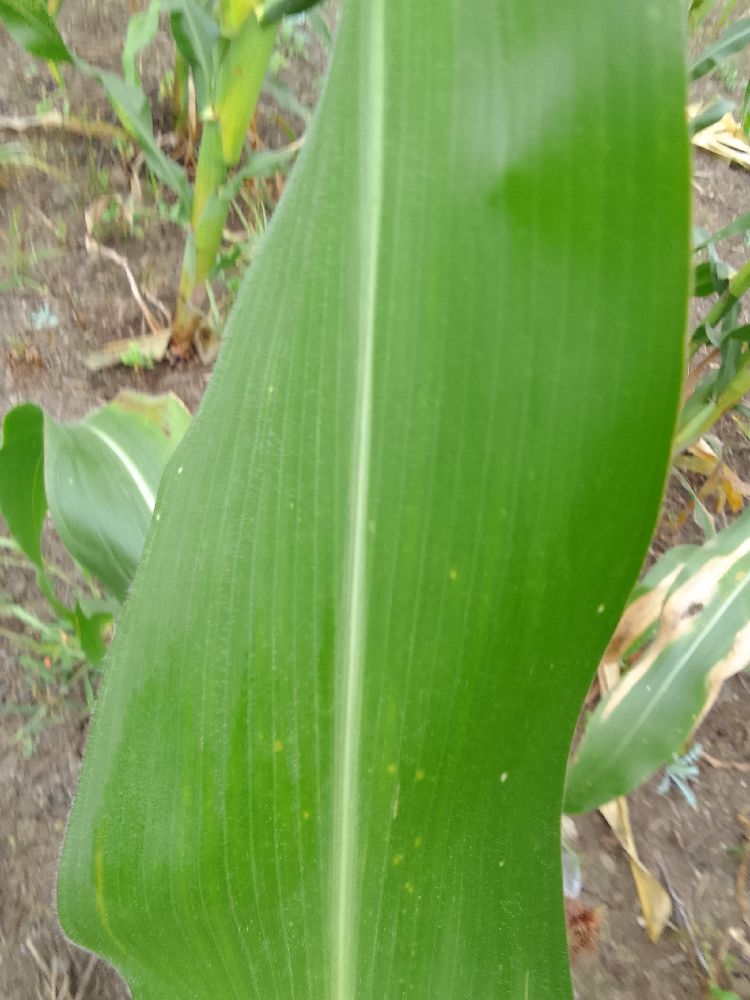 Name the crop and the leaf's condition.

maize, healthy
